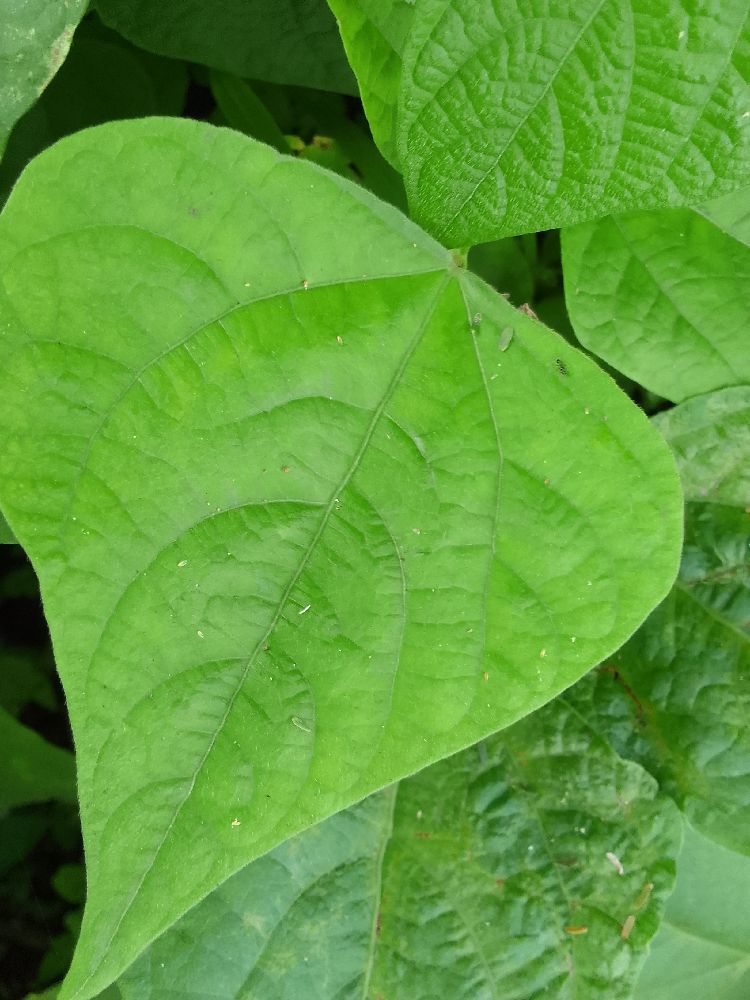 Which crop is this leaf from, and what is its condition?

common bean, healthy
